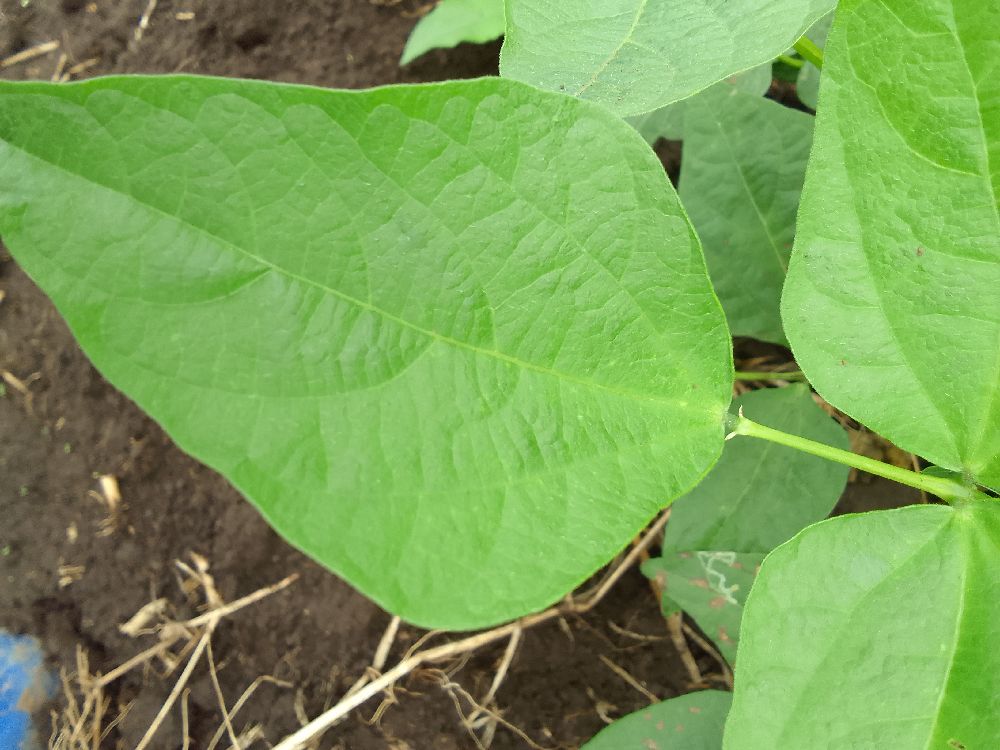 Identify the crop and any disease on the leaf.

common bean, healthy
